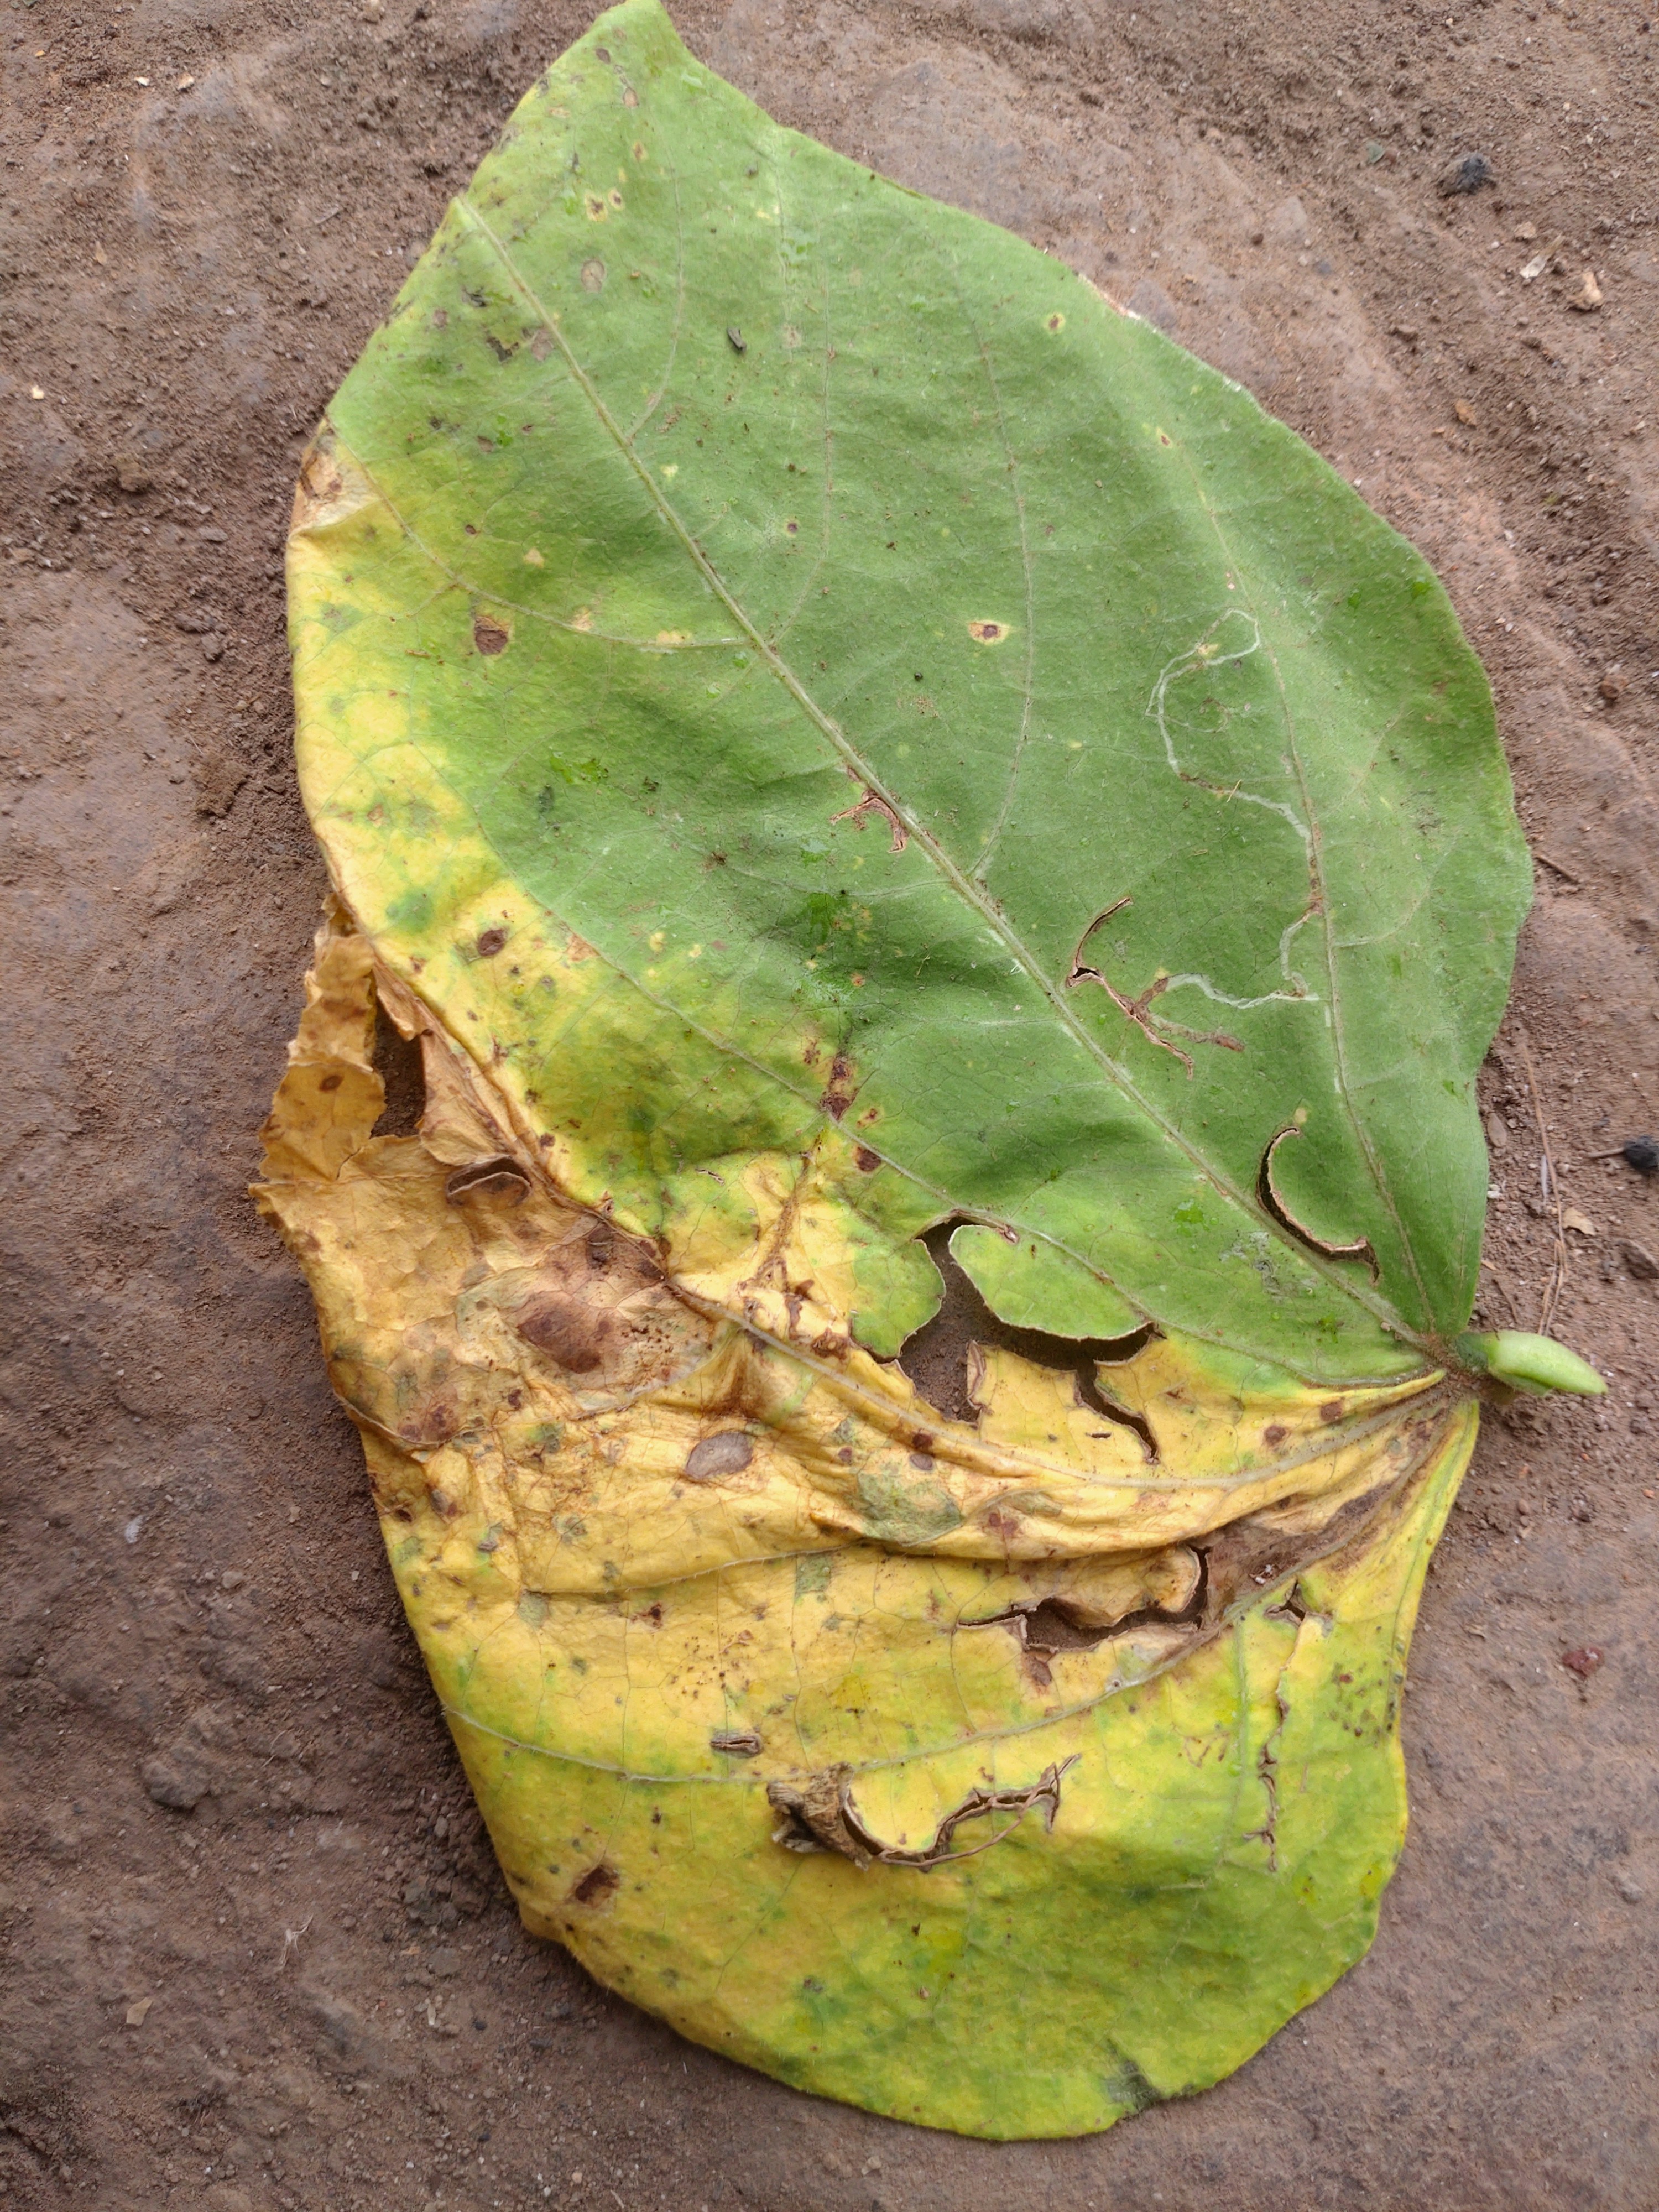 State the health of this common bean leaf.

anthracnose
